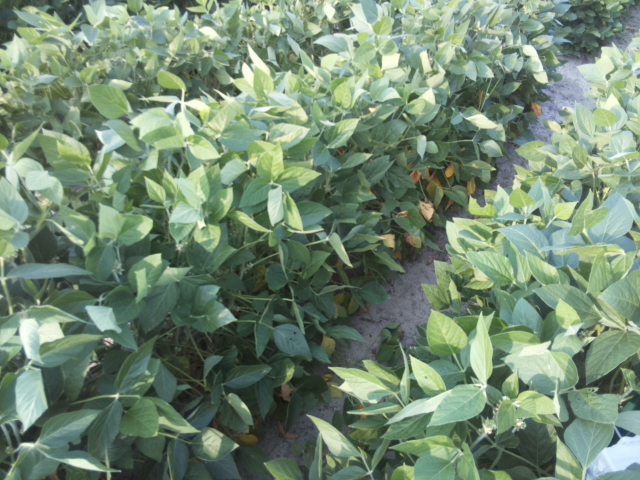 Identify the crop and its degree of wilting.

soybean, leaflets folding inward at secondary pulvinus with no turgor loss in leaflets or petioles
